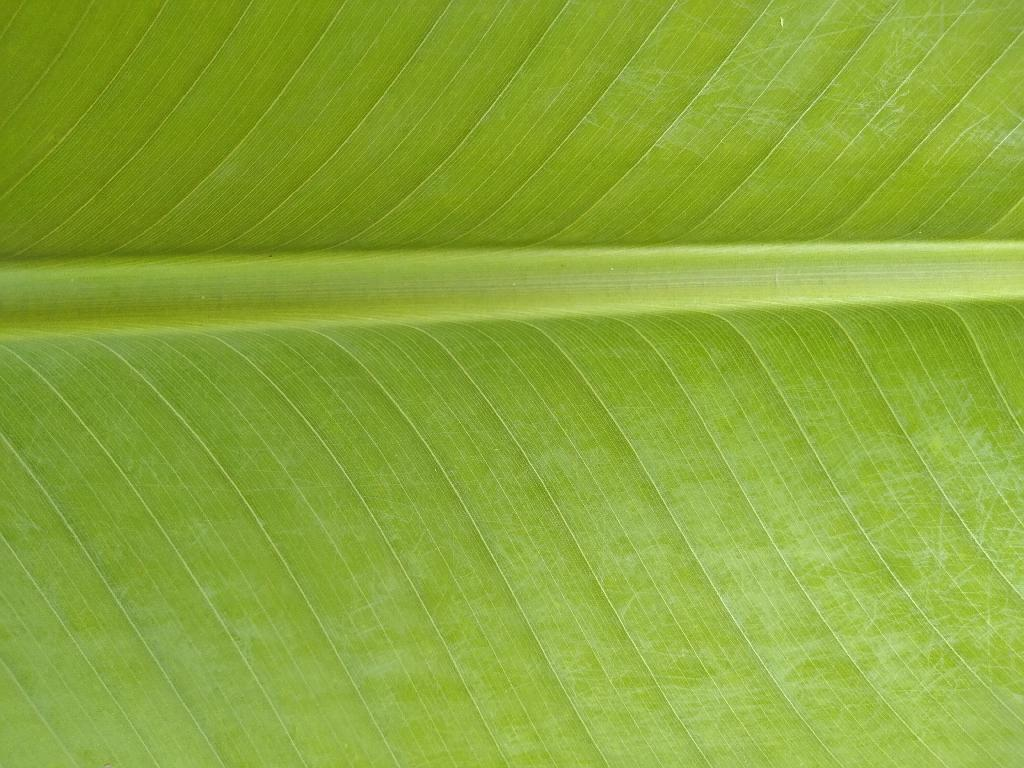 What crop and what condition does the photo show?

banana, healthy
